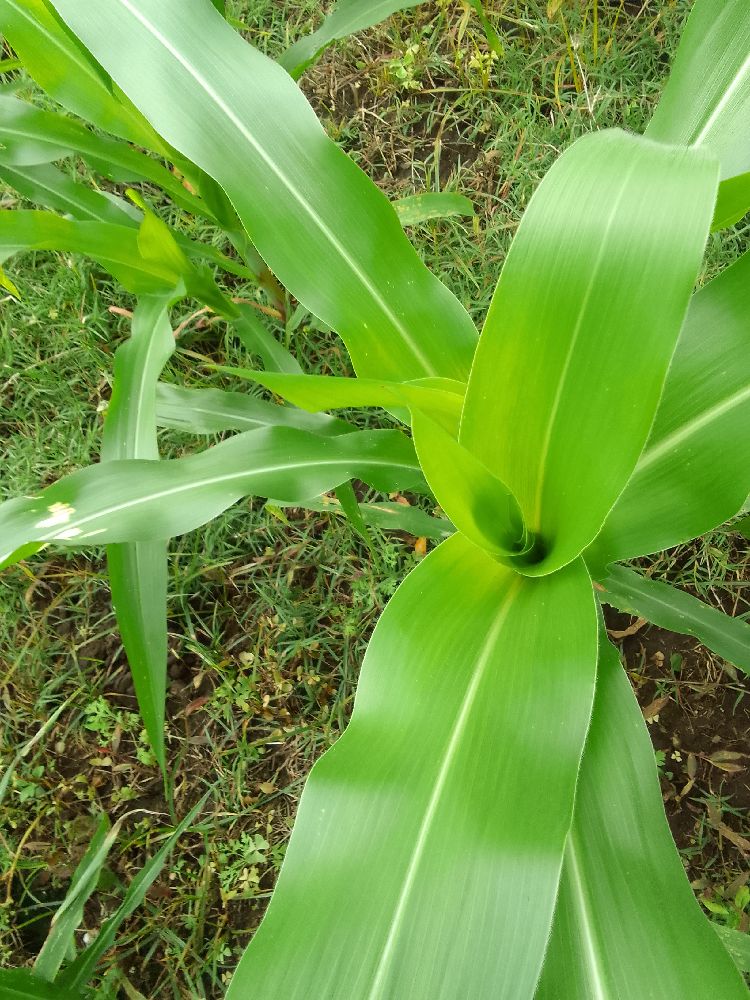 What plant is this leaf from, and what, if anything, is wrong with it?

maize, healthy
